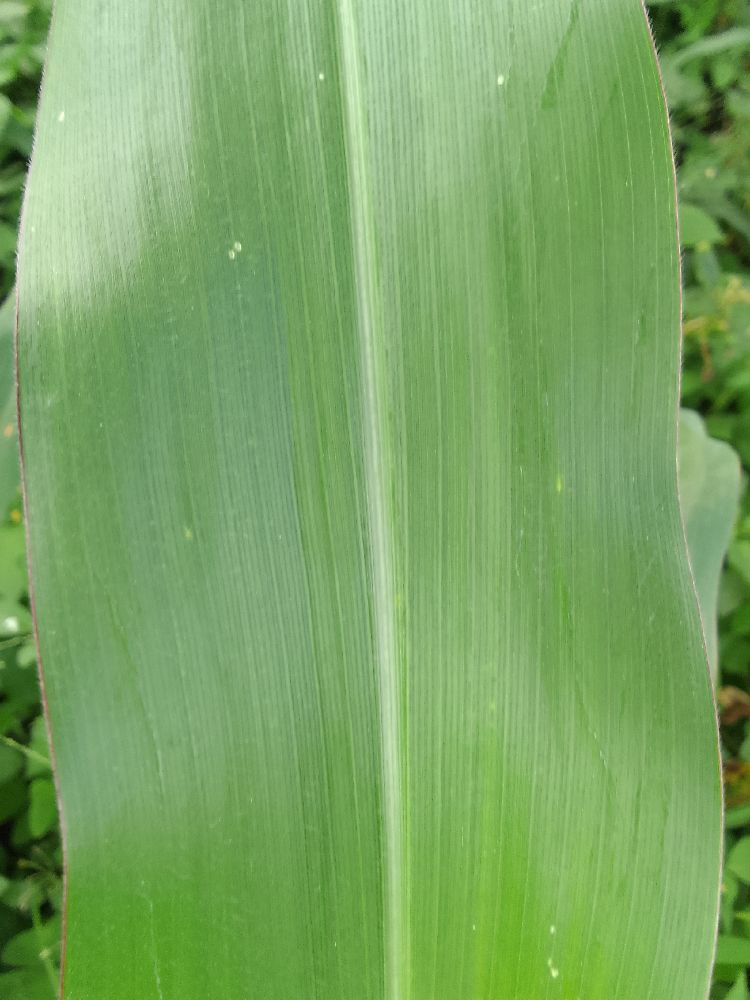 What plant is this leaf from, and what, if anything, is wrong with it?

maize, healthy
